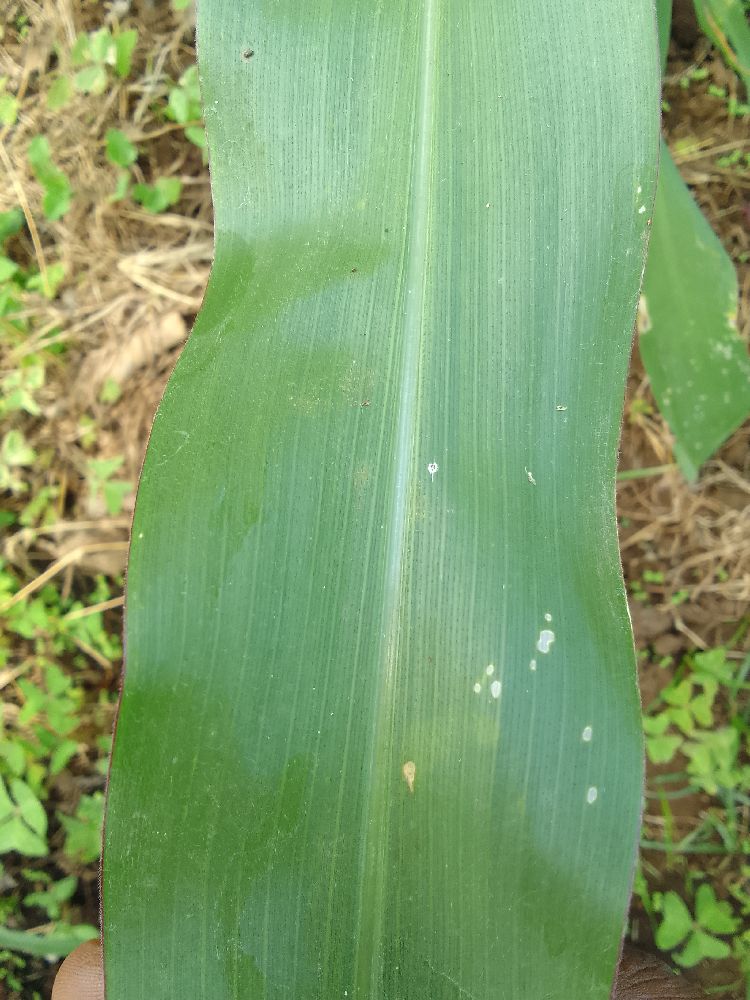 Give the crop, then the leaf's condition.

maize, healthy
